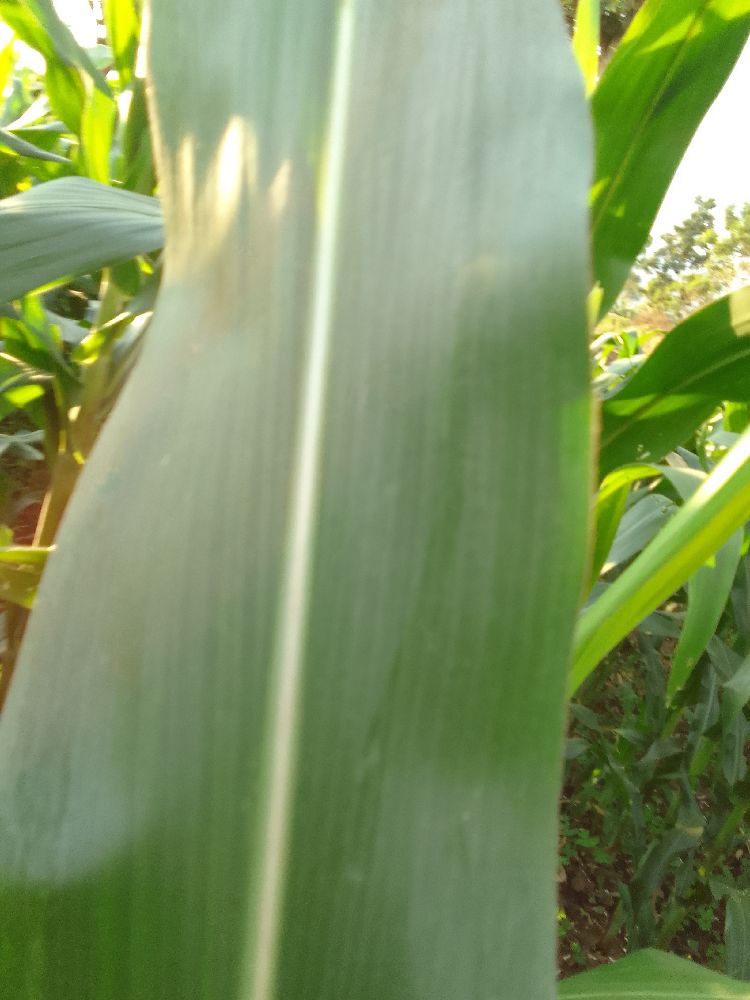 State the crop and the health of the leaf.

maize, healthy
